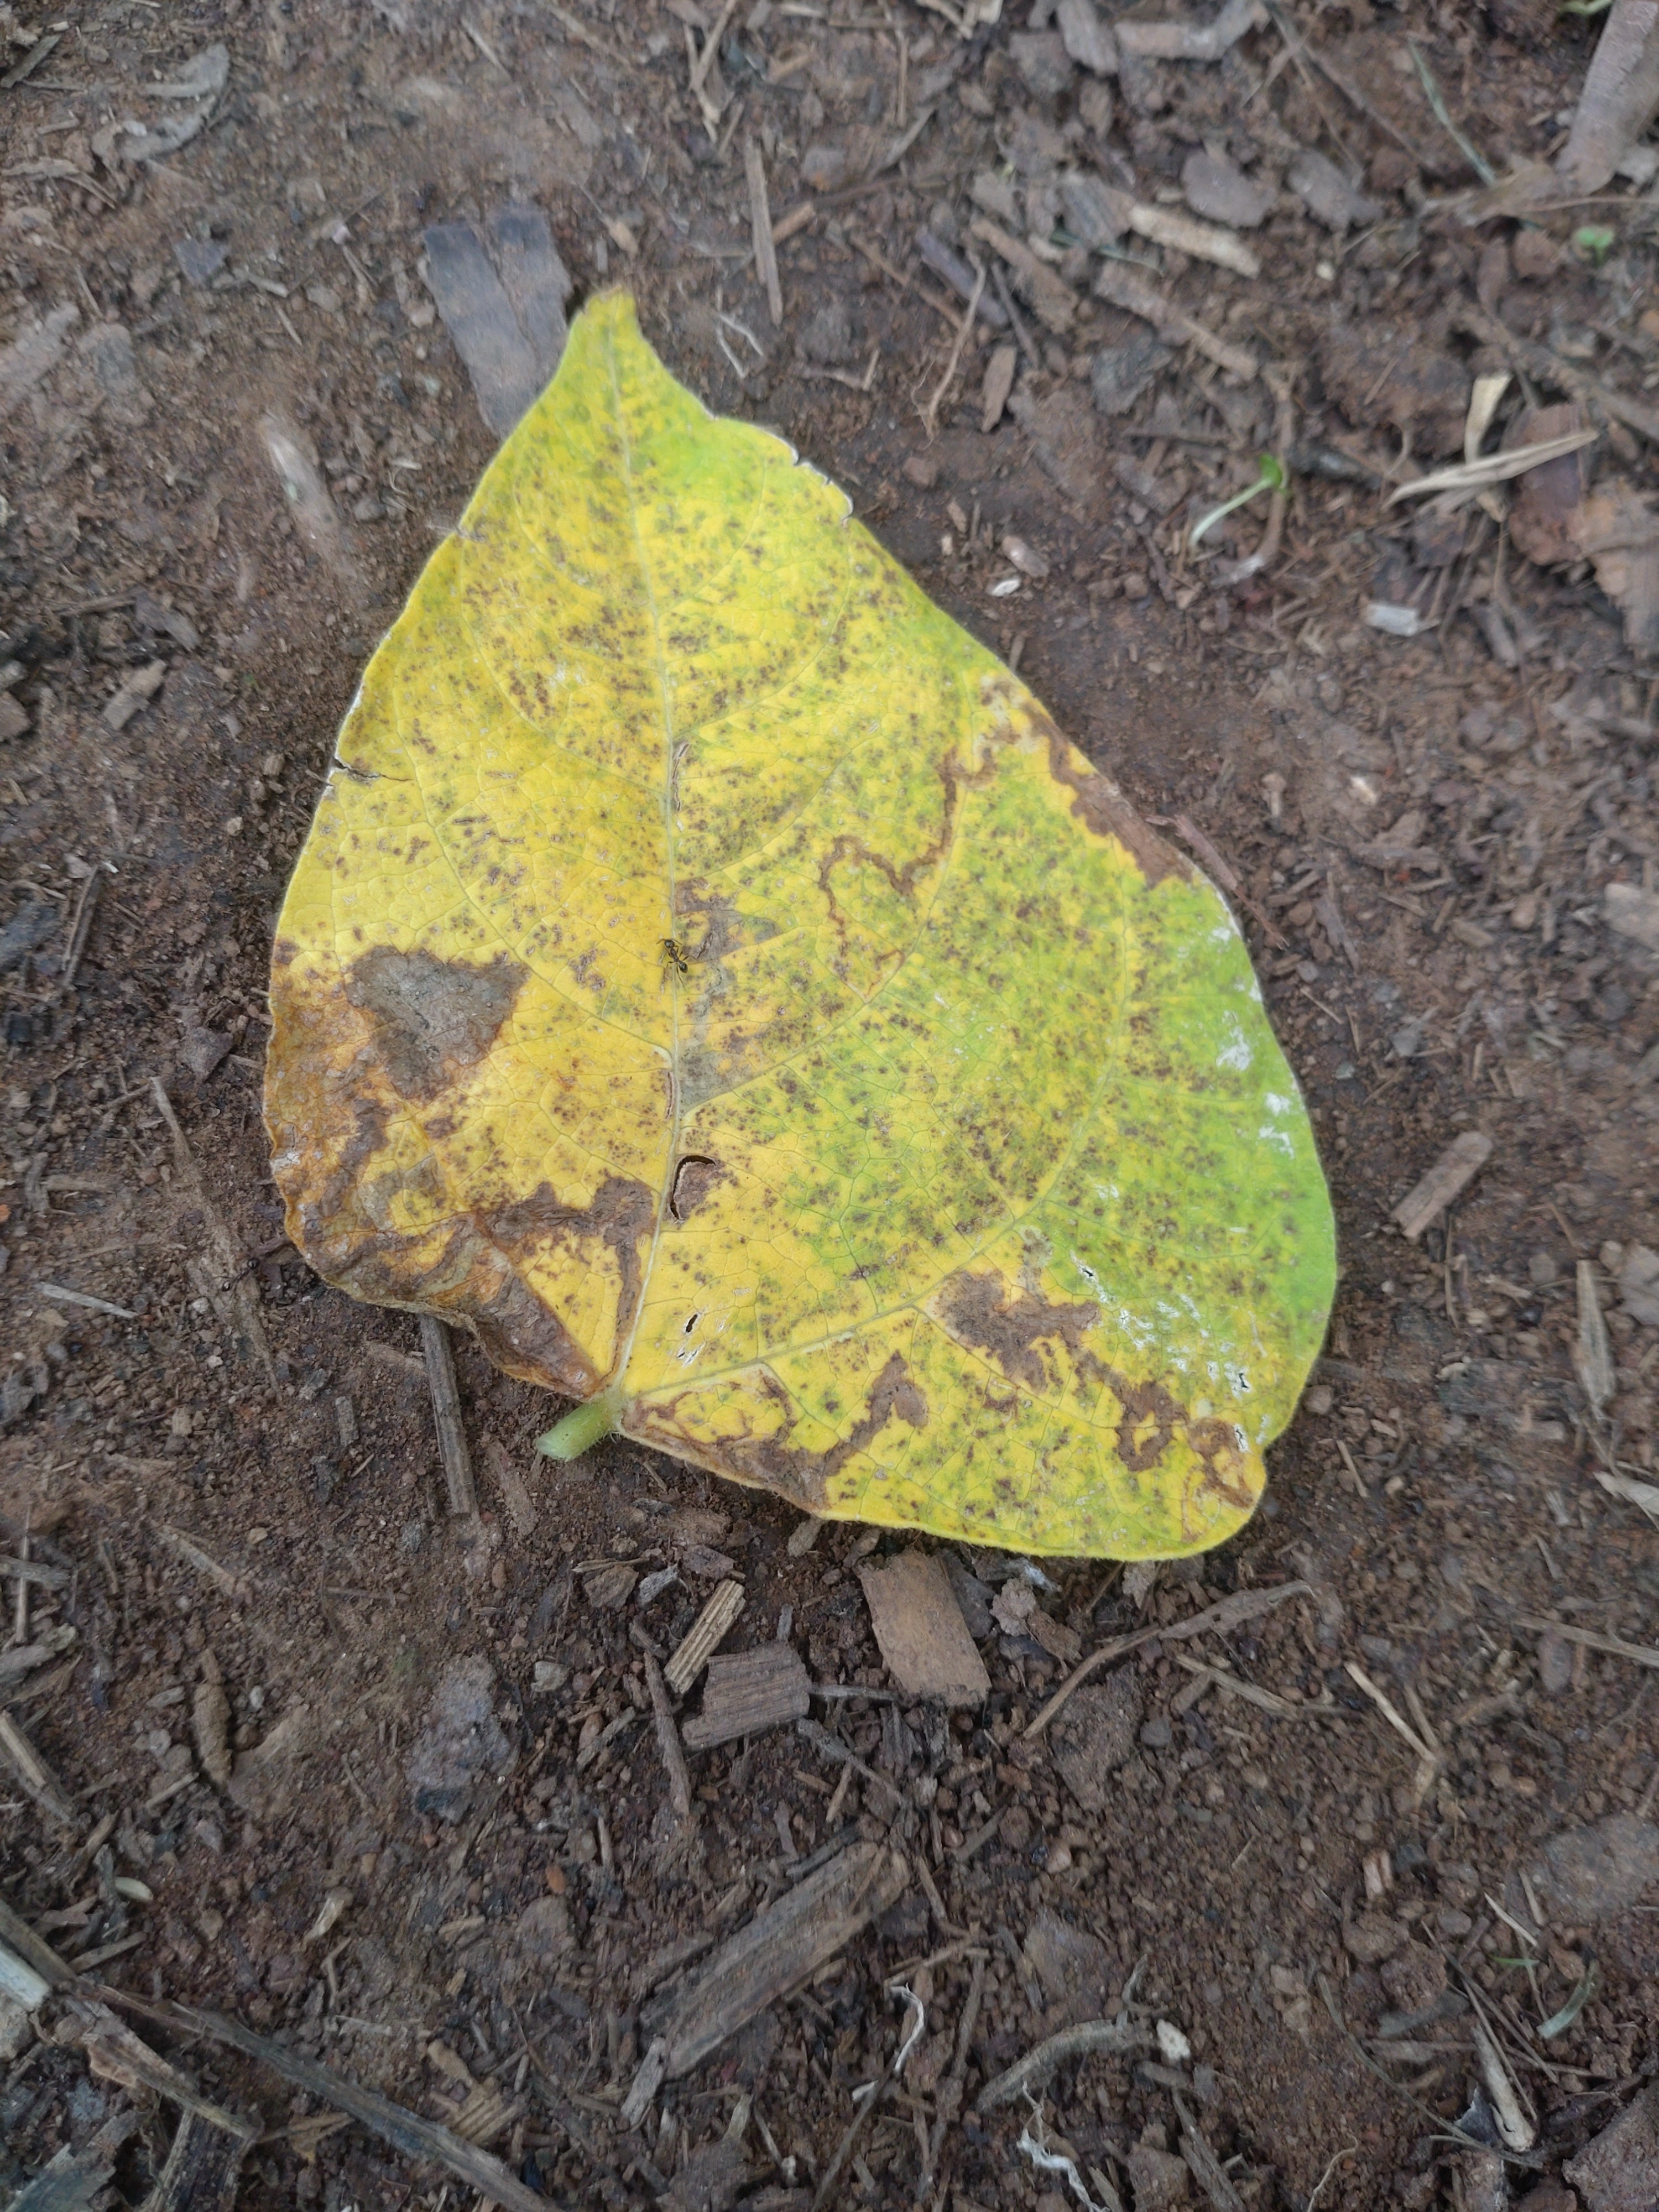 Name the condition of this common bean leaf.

anthracnose
